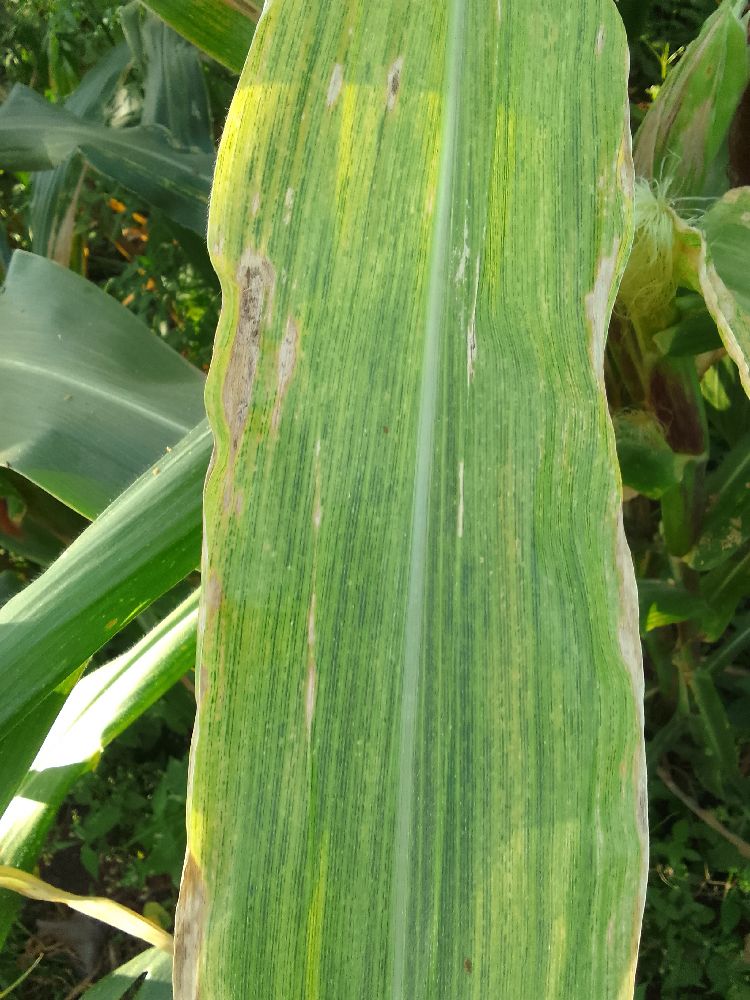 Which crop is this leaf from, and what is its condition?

maize, maize lethal necrosis
